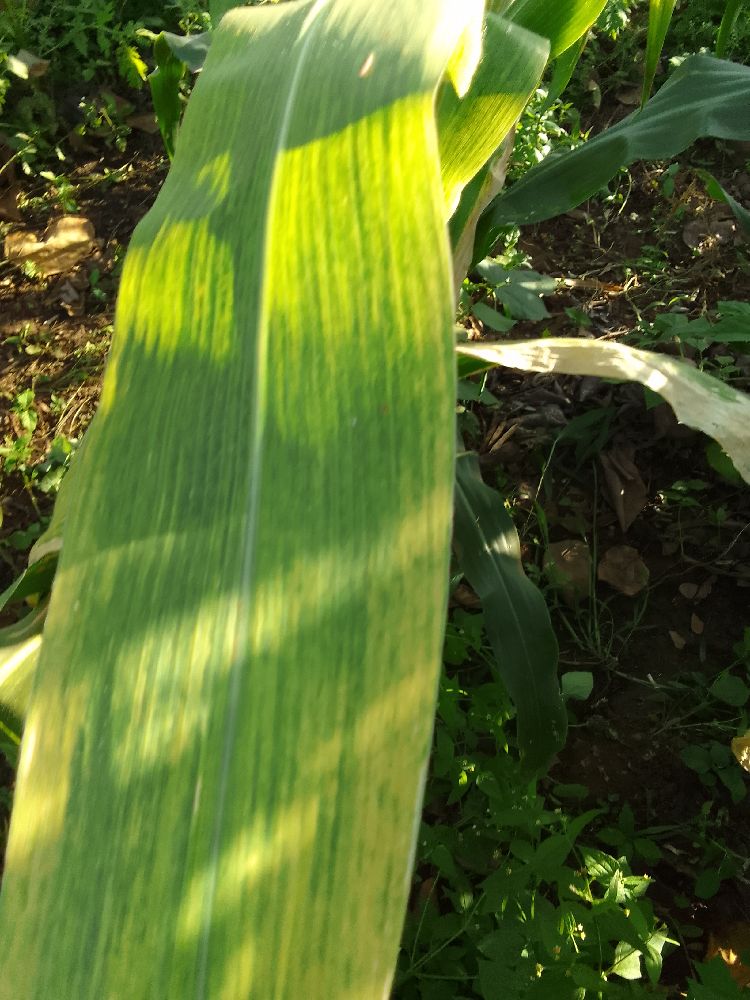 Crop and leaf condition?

maize, maize lethal necrosis
